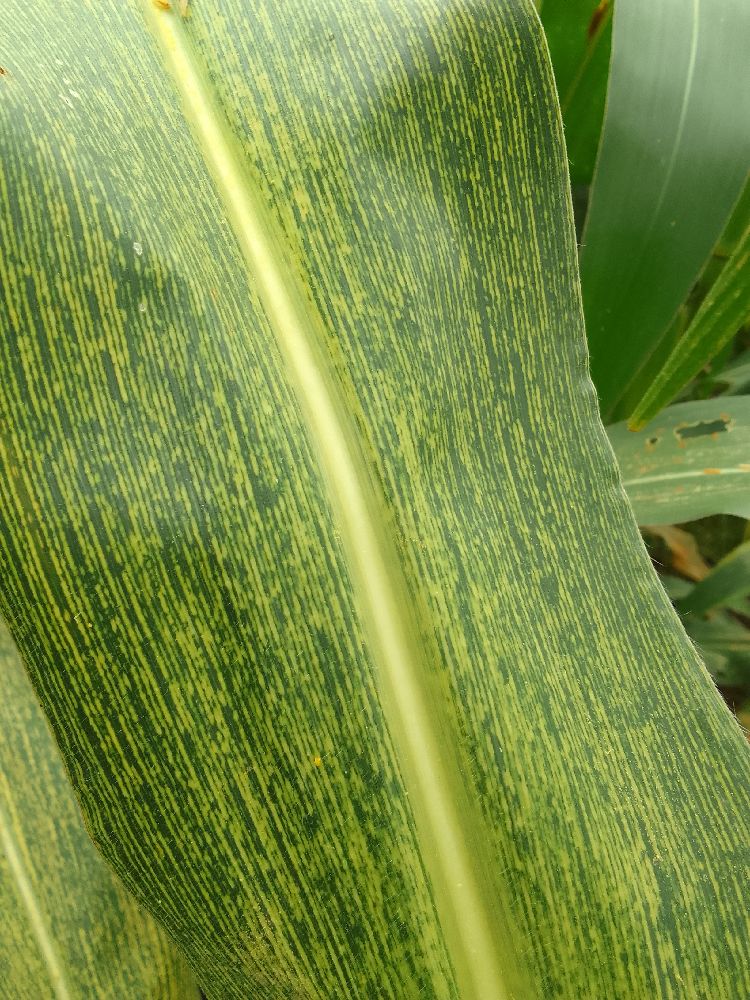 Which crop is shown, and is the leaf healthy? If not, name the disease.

maize, maize streak virus
